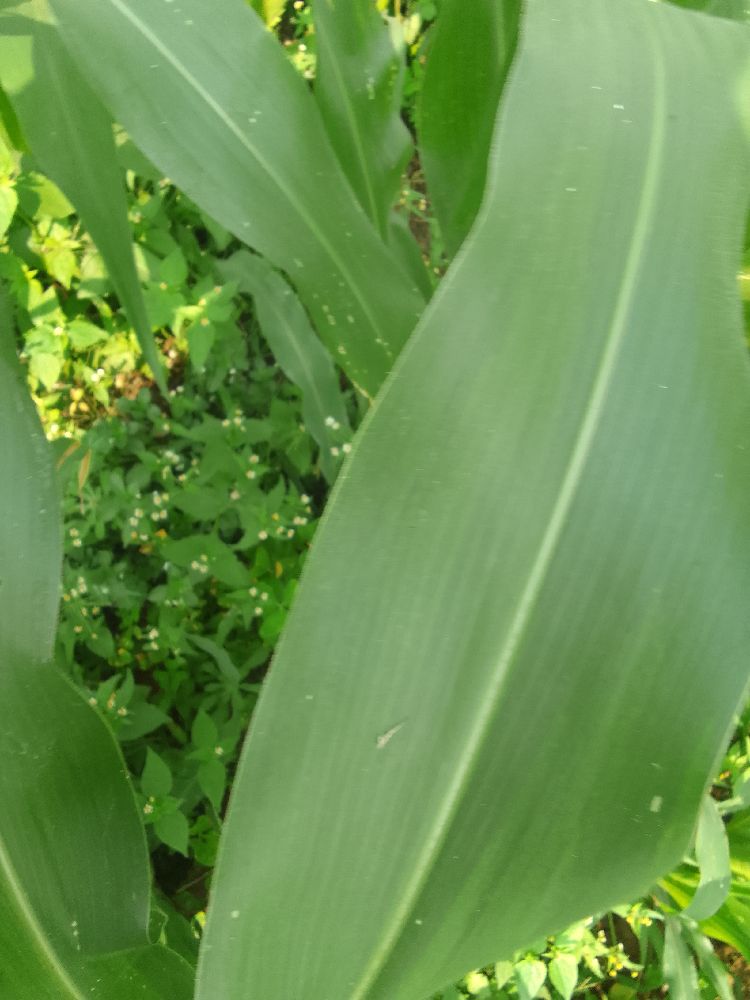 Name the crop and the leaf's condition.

maize, healthy
